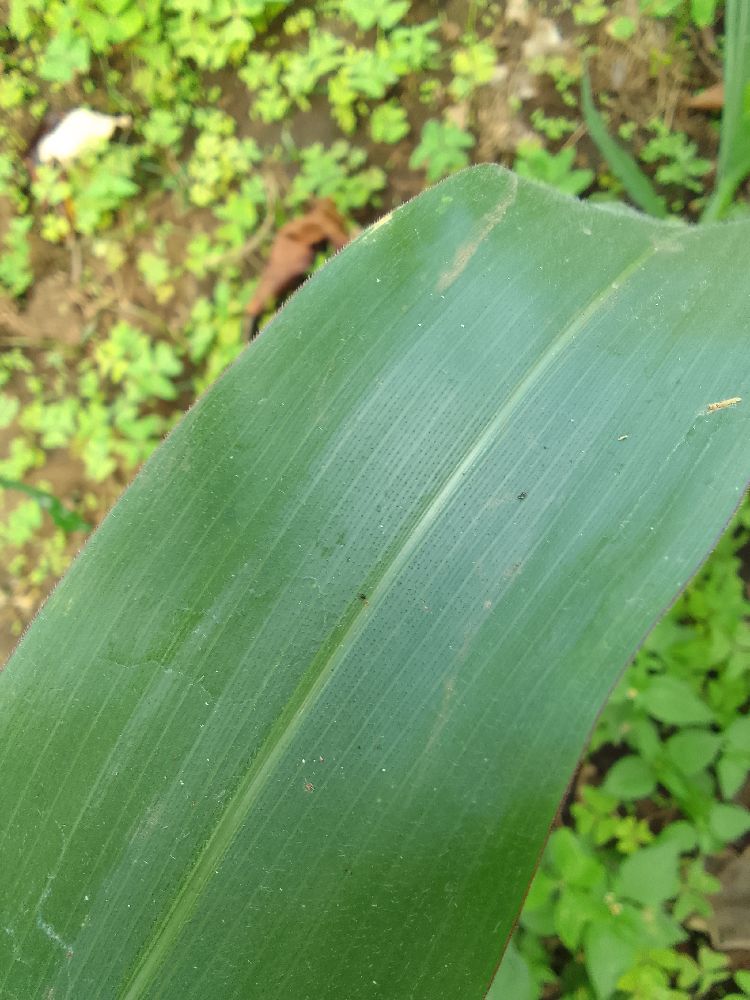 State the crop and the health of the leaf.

maize, healthy
